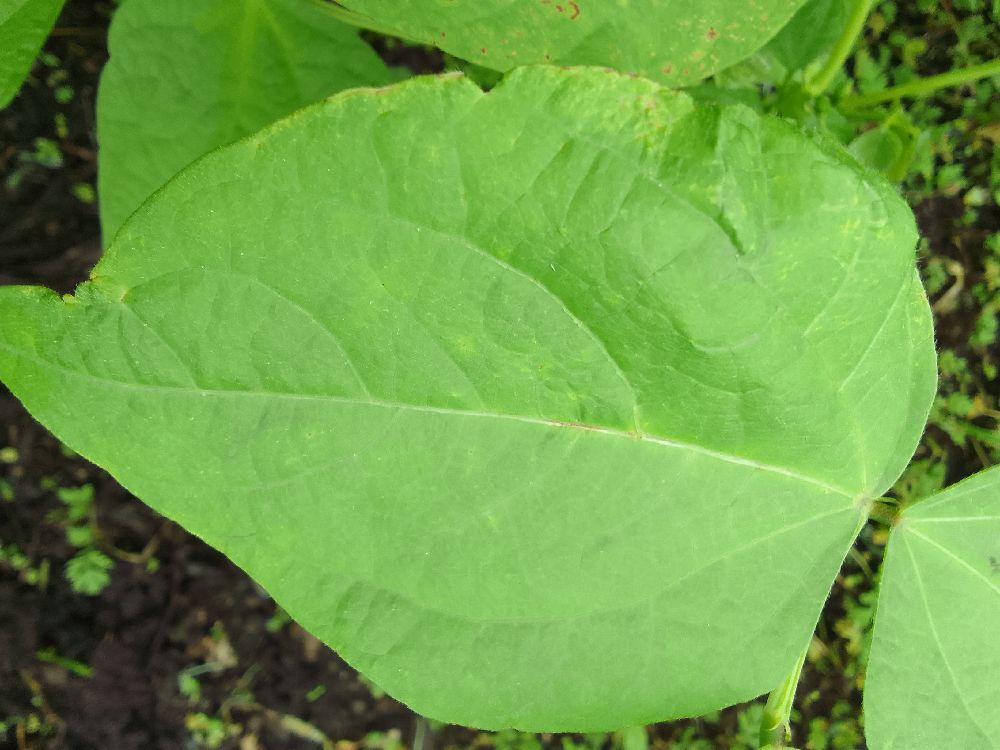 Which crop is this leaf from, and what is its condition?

common bean, healthy
